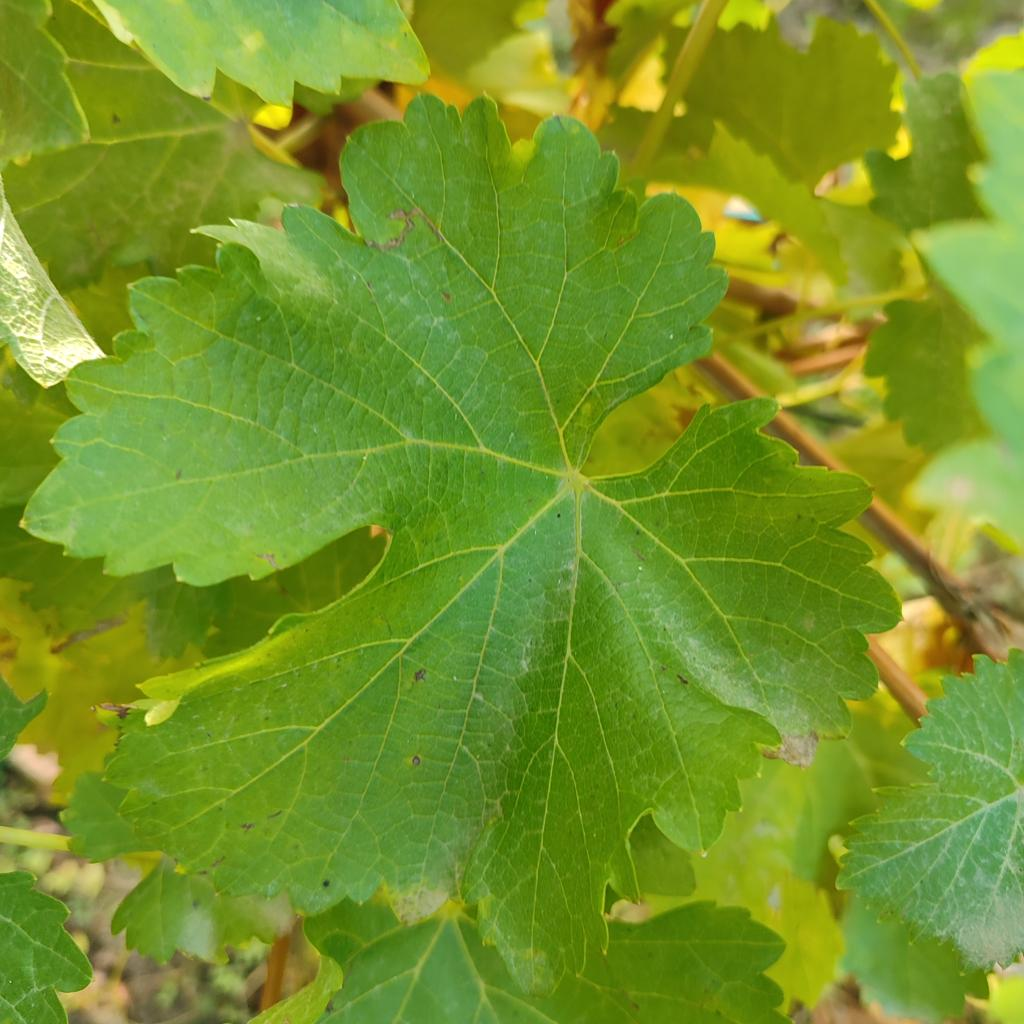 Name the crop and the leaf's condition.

grapevine, powdery mildew
